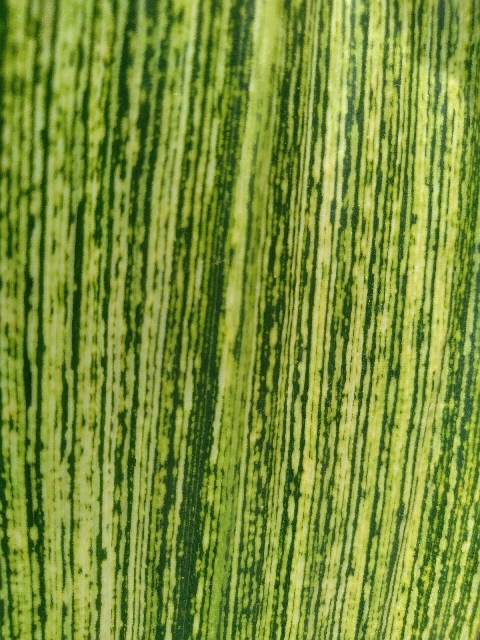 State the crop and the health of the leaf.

maize, maize streak virus
